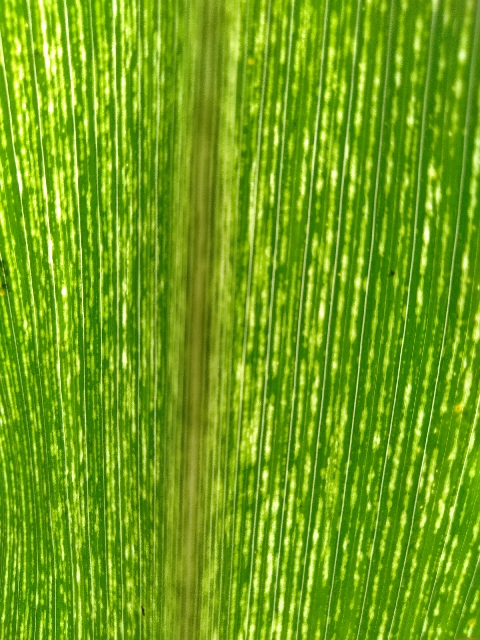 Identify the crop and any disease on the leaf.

maize, maize streak virus
